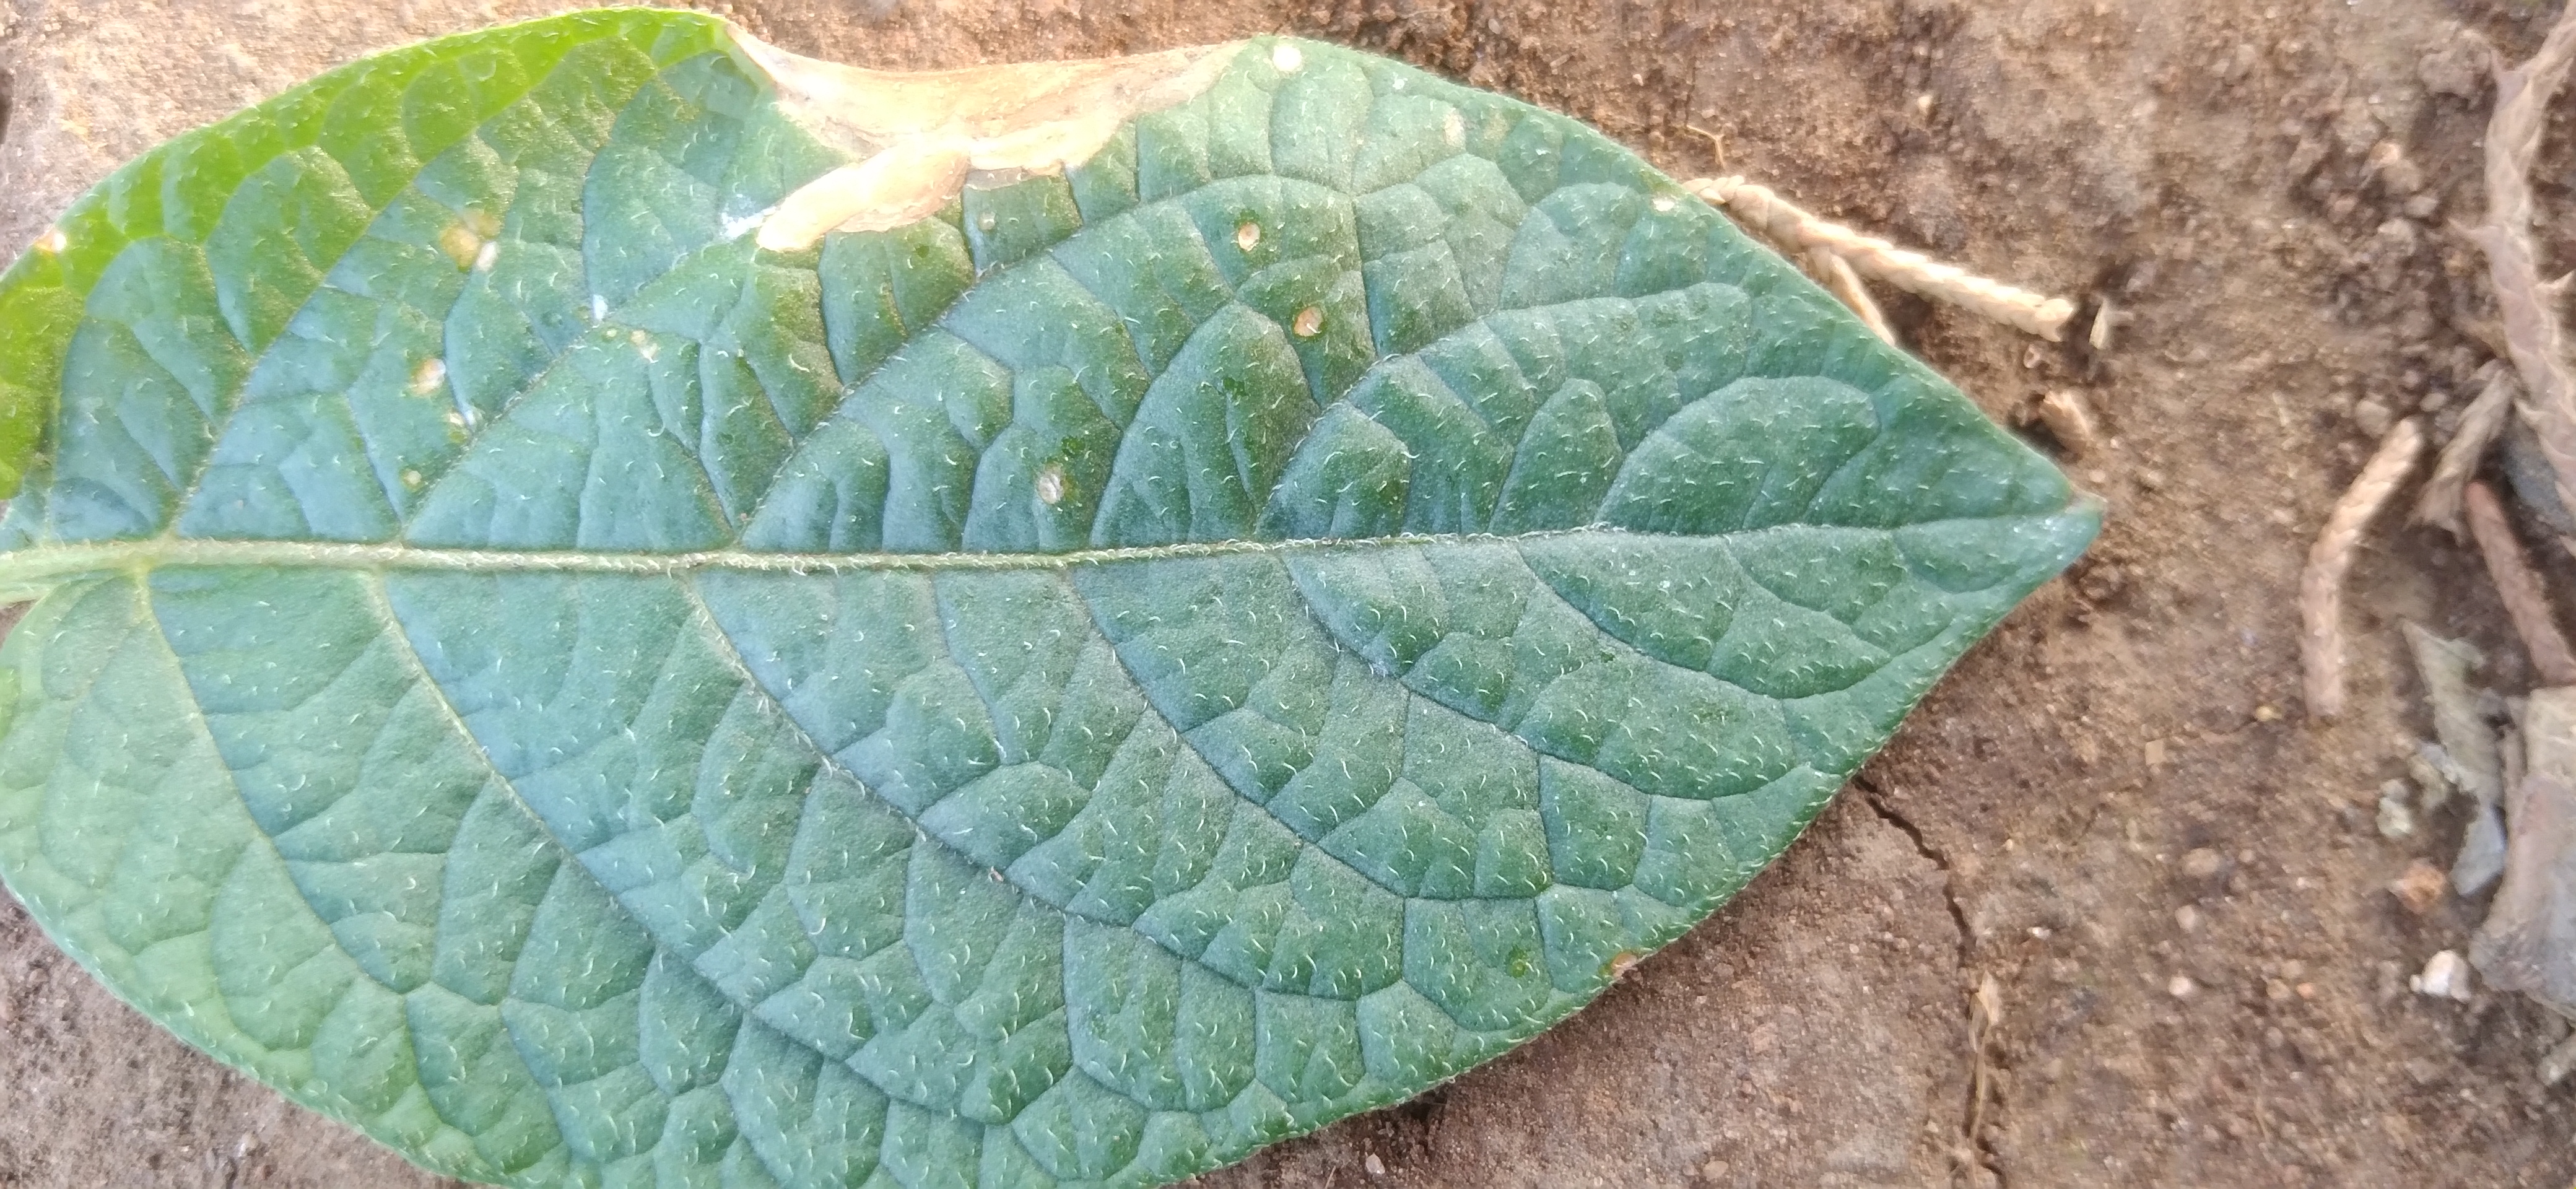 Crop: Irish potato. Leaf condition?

early blight
